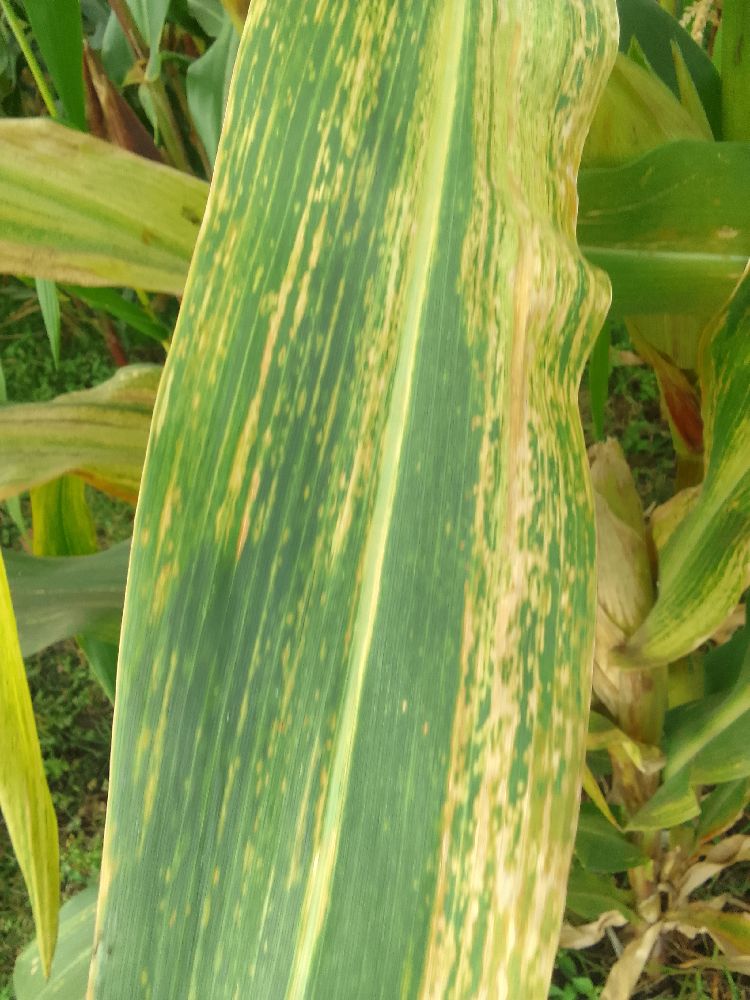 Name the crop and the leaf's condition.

maize, maize lethal necrosis
